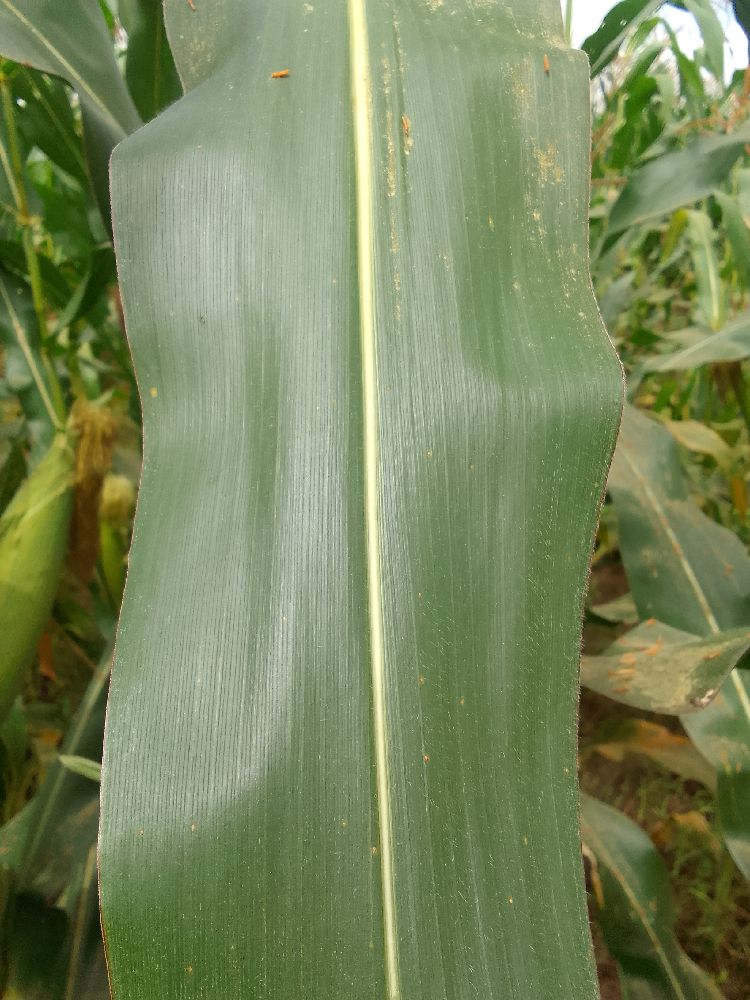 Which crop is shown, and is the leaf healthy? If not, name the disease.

maize, healthy
